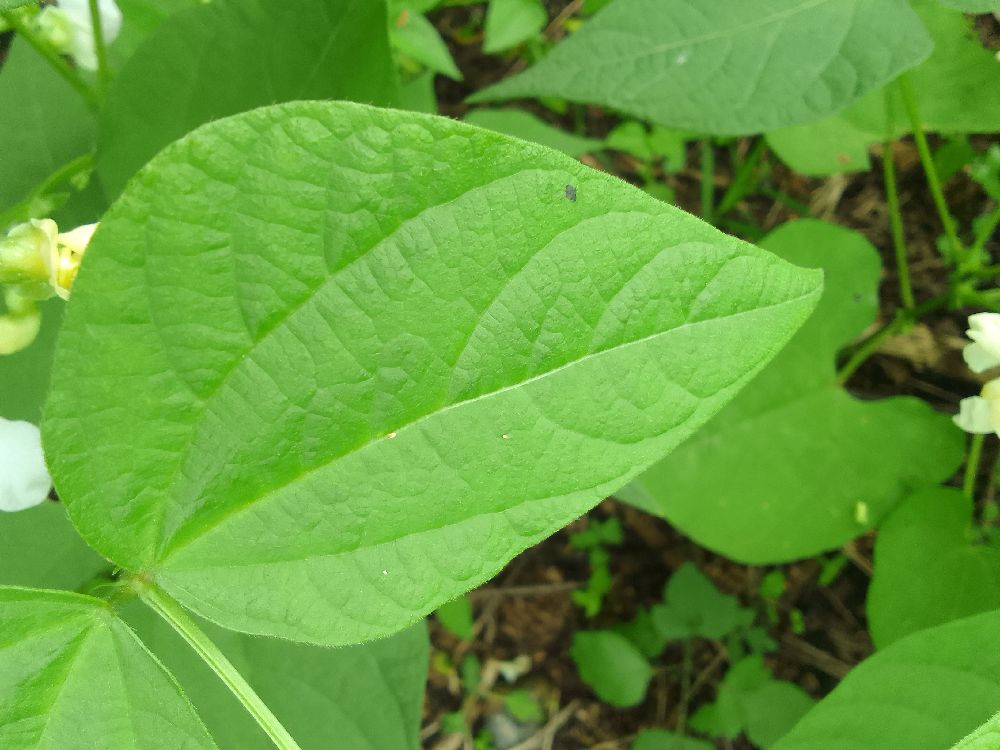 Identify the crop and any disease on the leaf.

common bean, healthy
